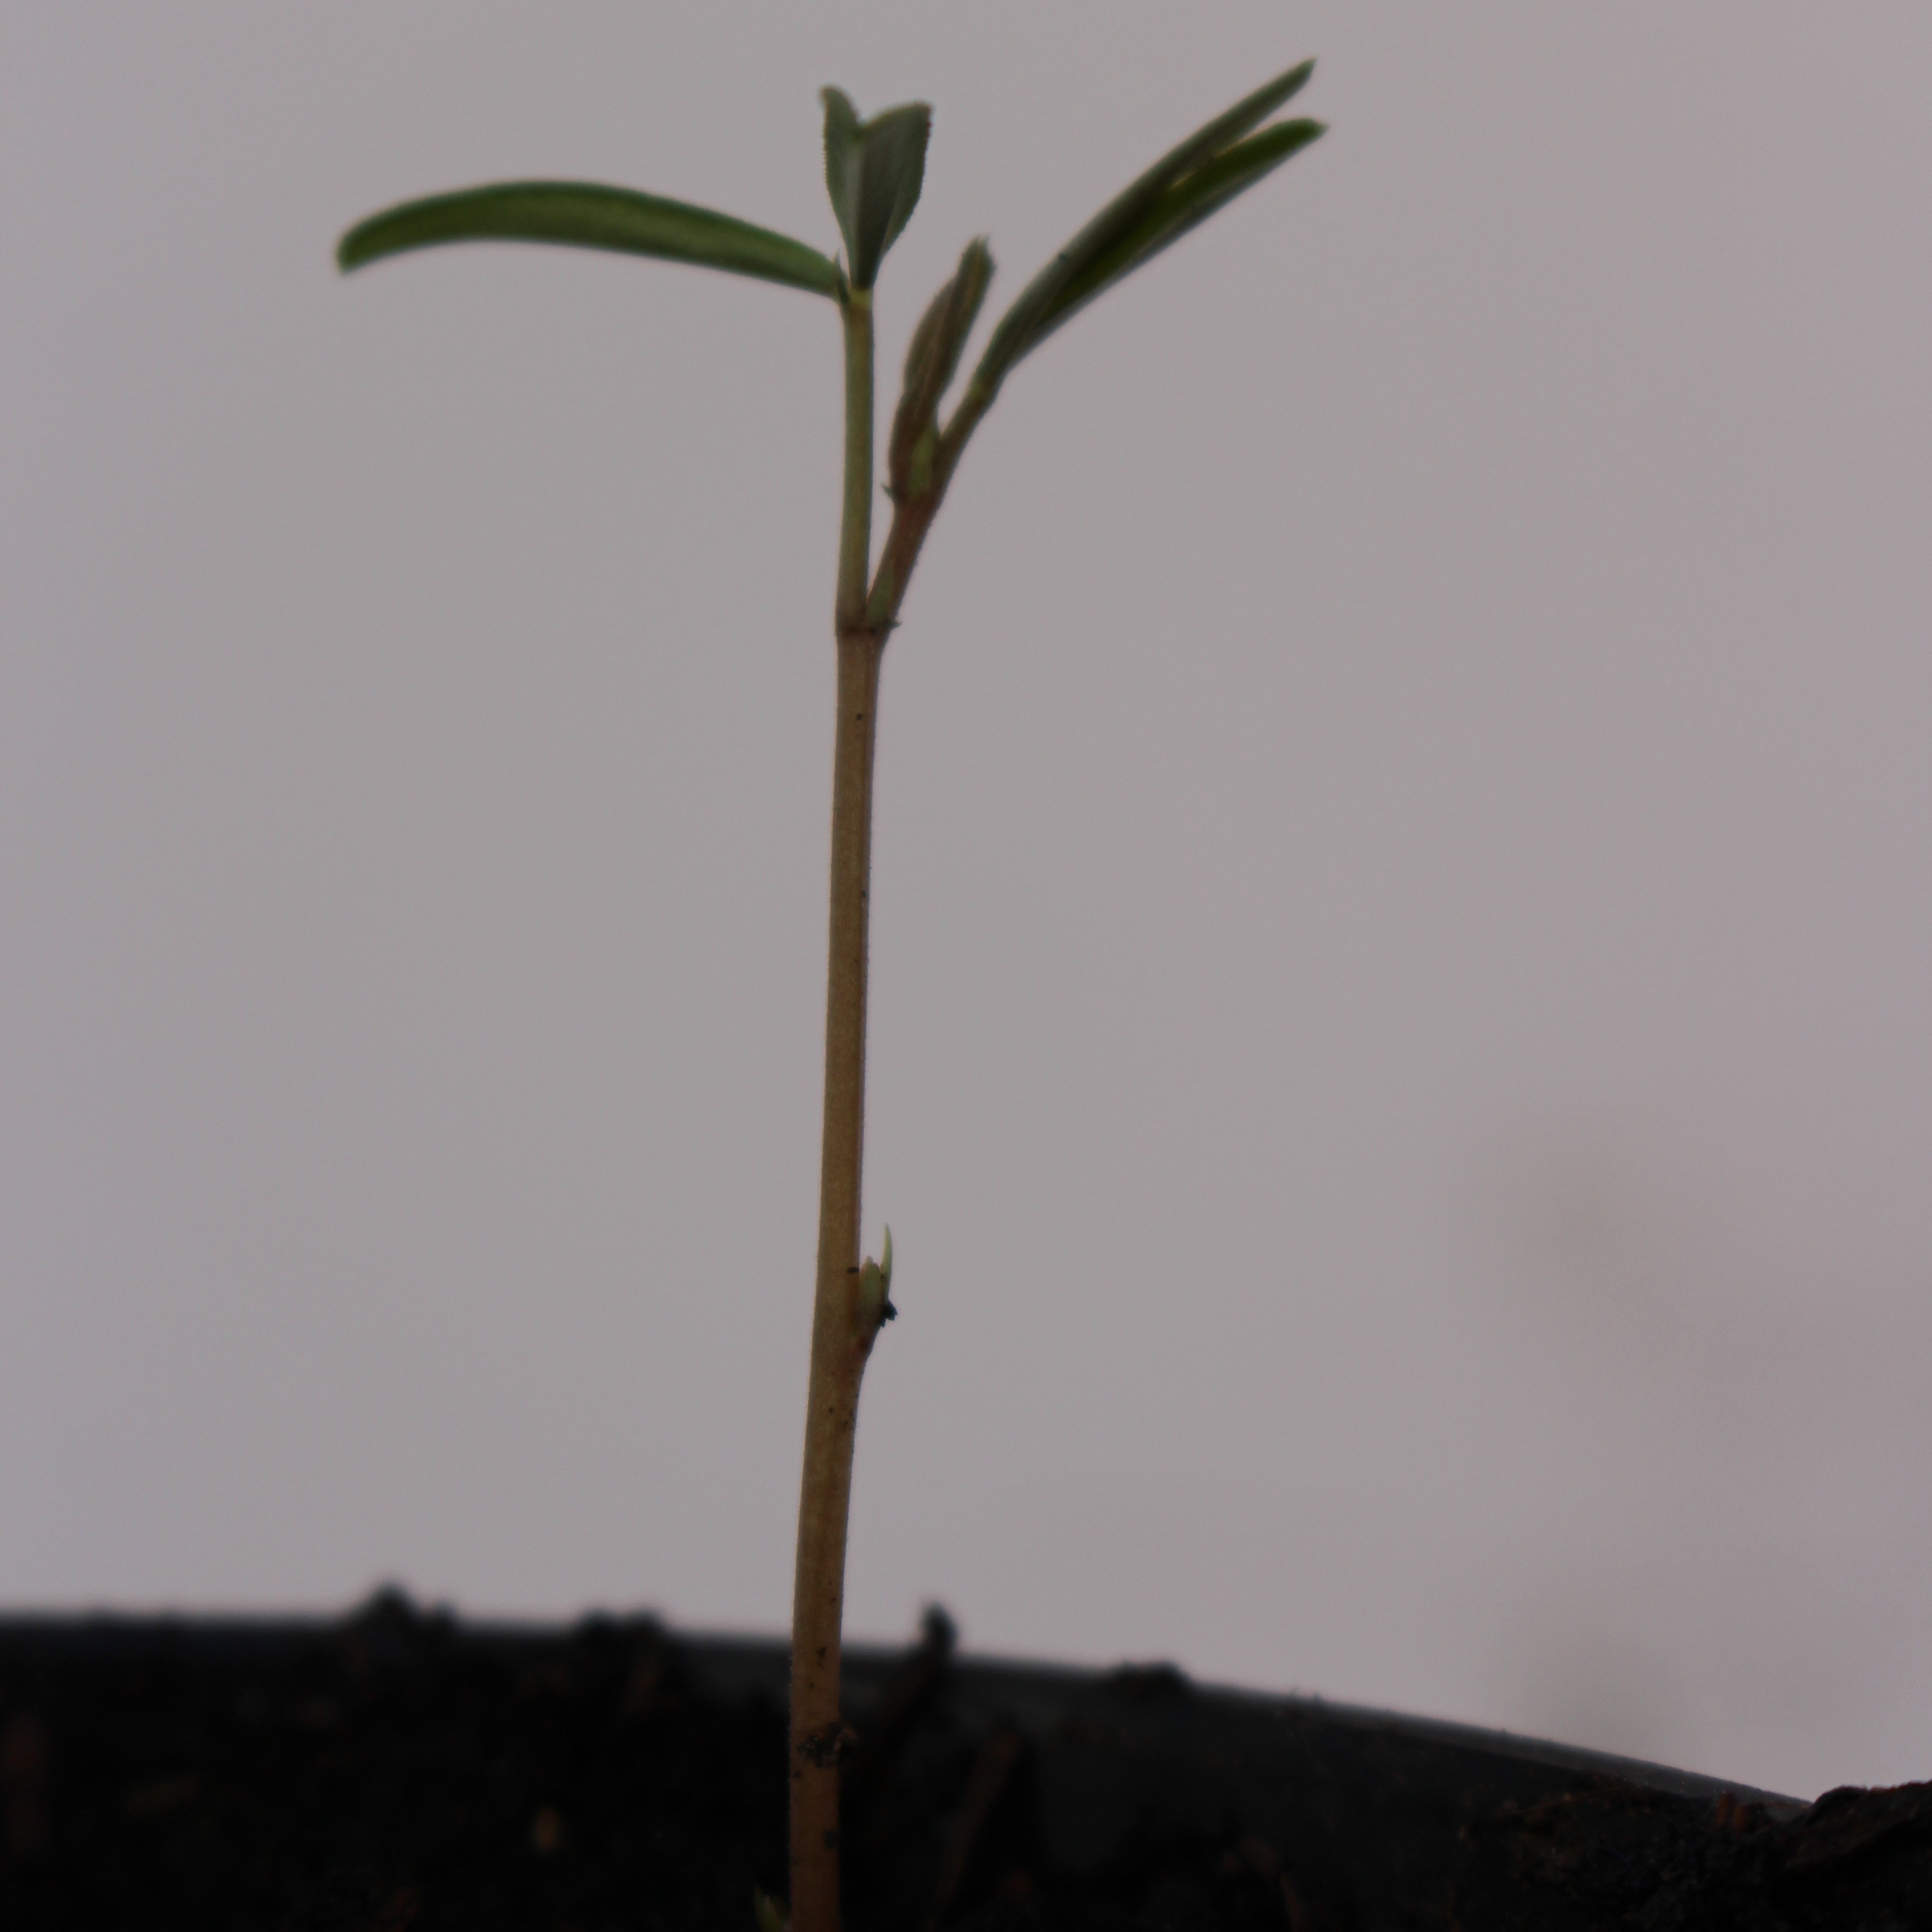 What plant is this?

Vicia sativa
